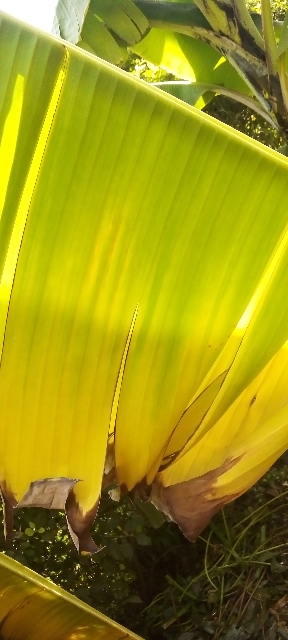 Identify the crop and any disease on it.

banana, fusarium wilt race 1
